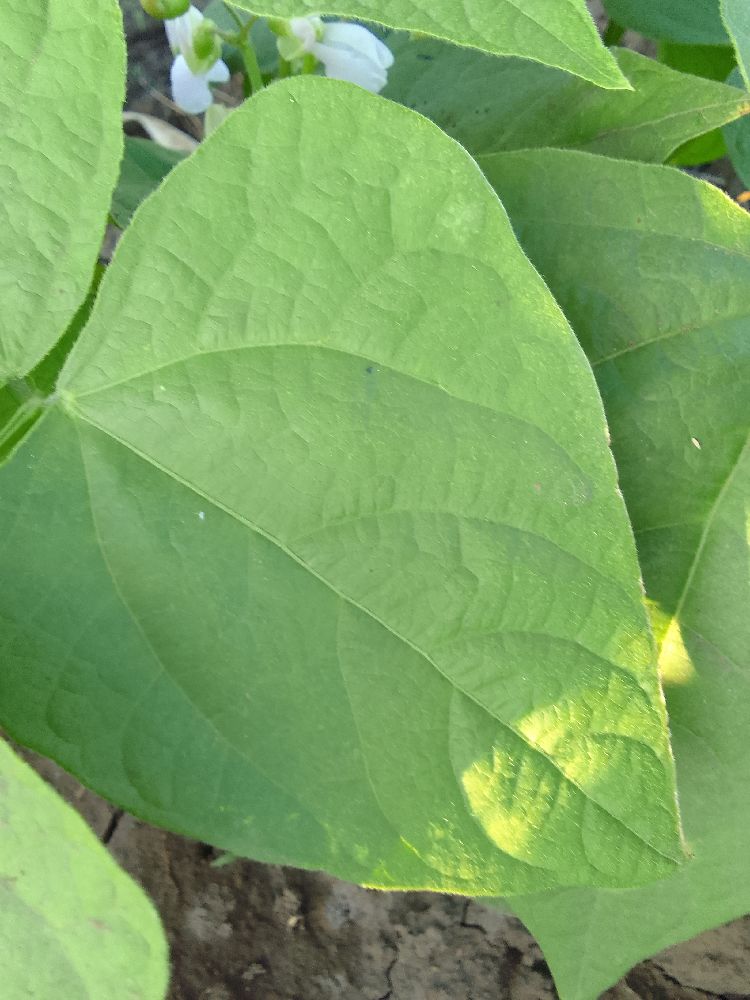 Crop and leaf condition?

common bean, healthy
